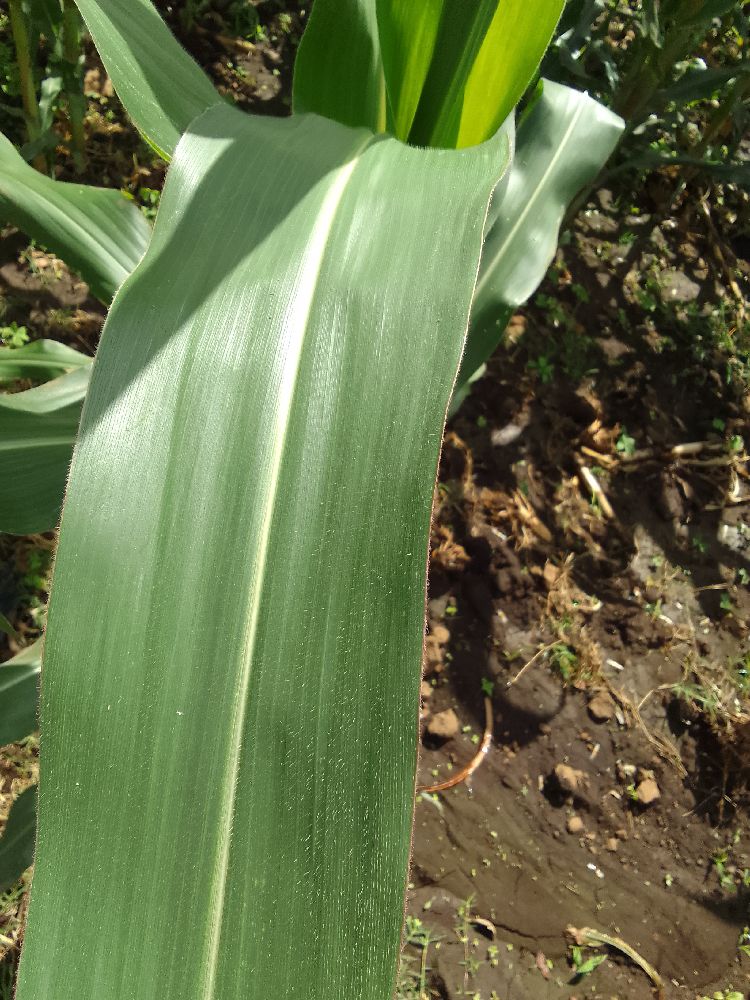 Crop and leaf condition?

maize, healthy
